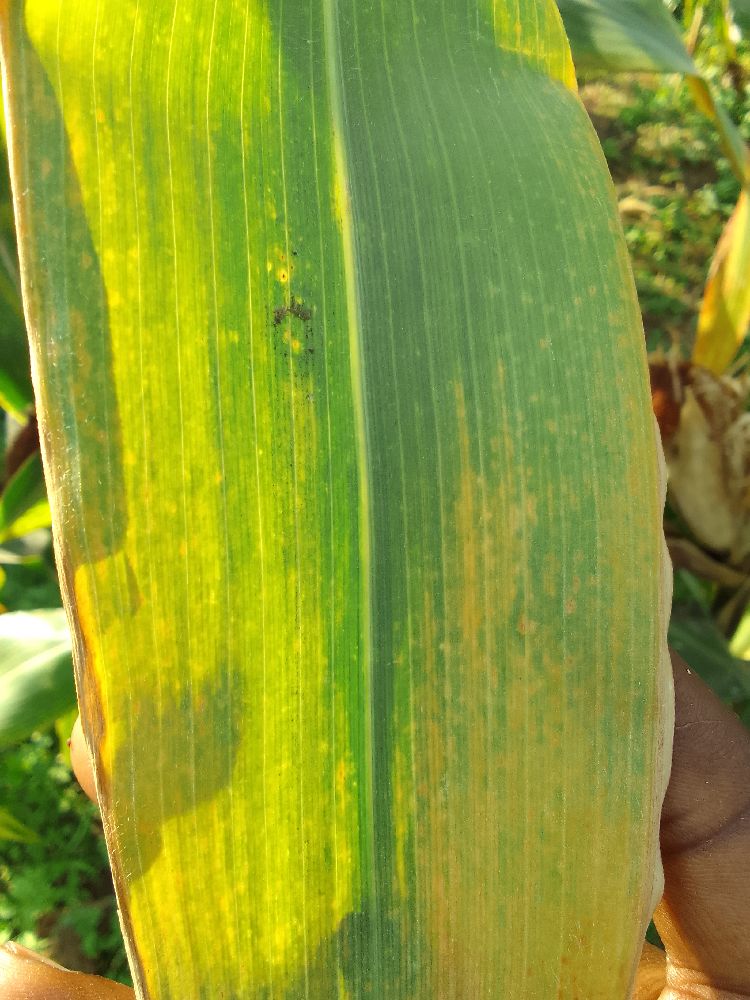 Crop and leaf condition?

maize, maize lethal necrosis
